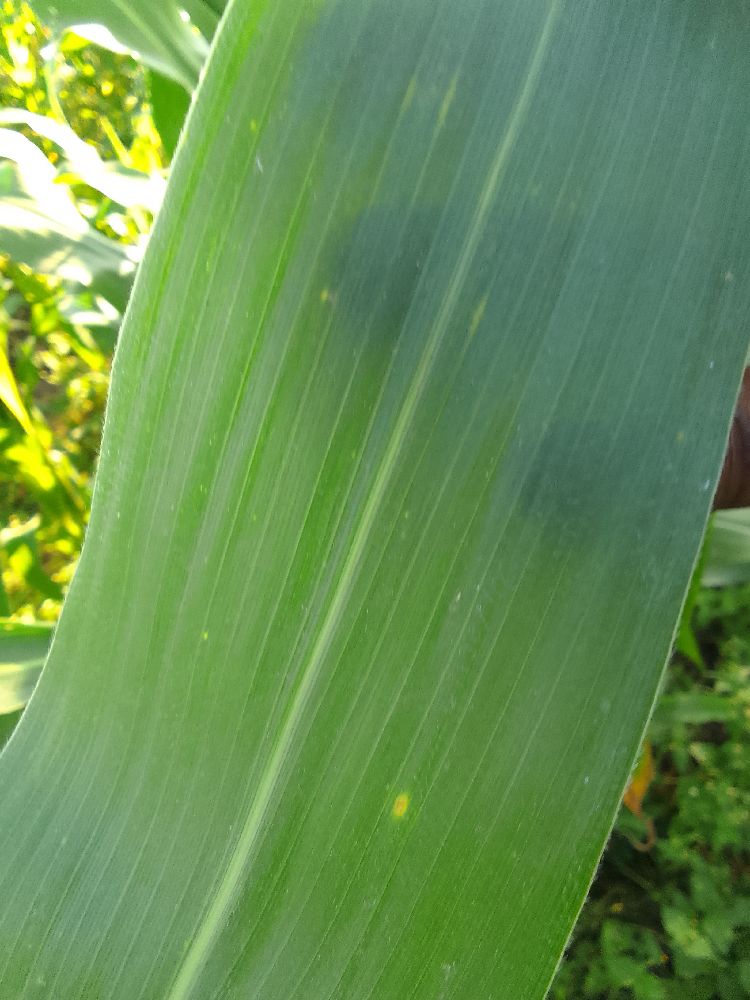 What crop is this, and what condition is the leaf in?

maize, healthy
